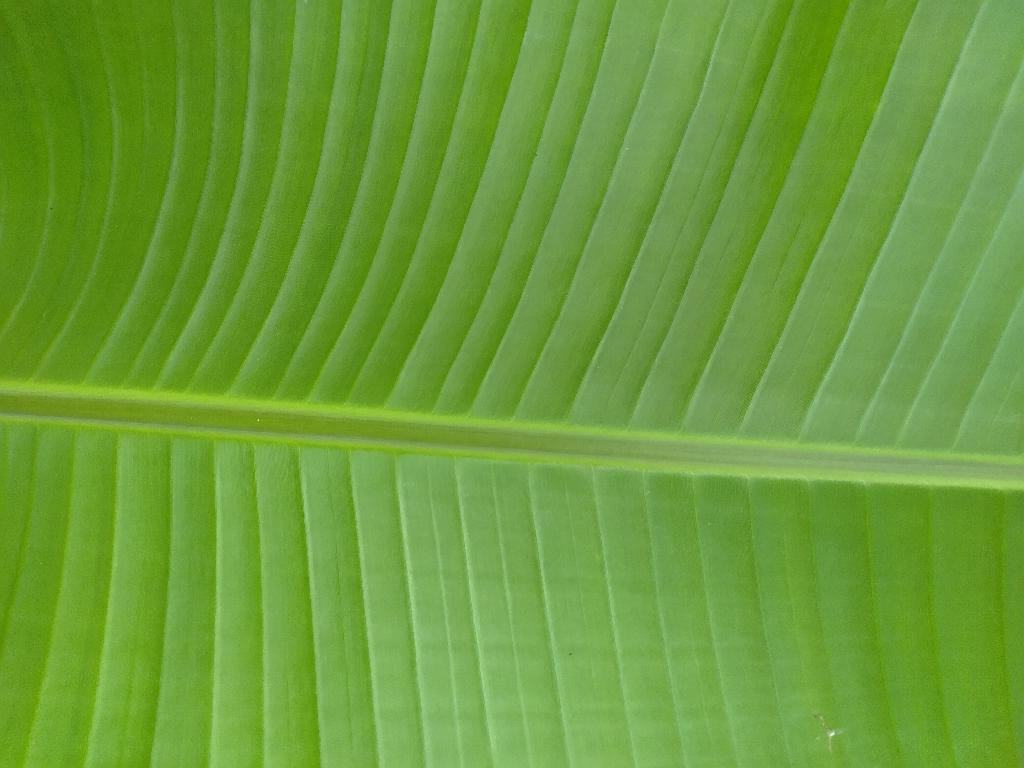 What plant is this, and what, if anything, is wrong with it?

banana, healthy
